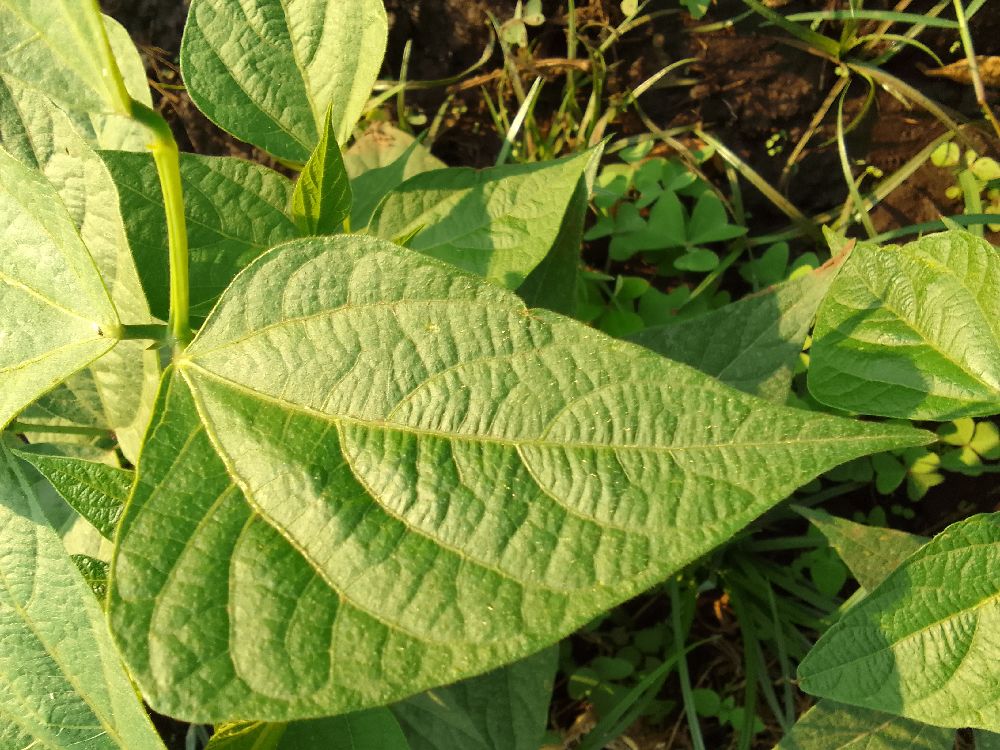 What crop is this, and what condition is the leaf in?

common bean, healthy
